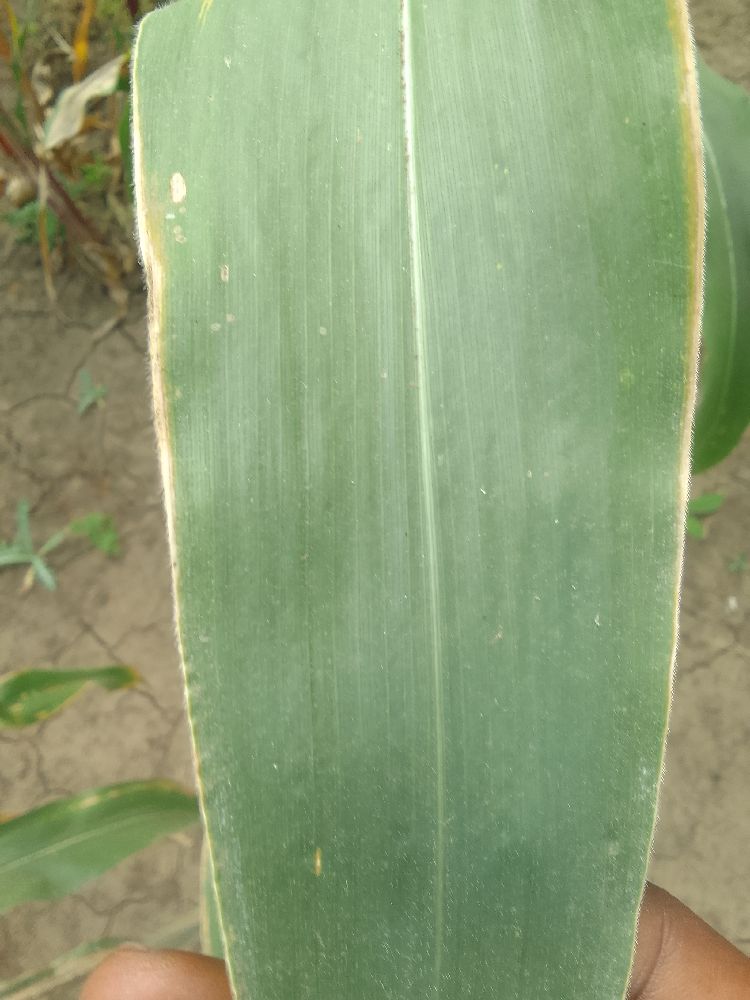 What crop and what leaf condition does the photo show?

maize, healthy
